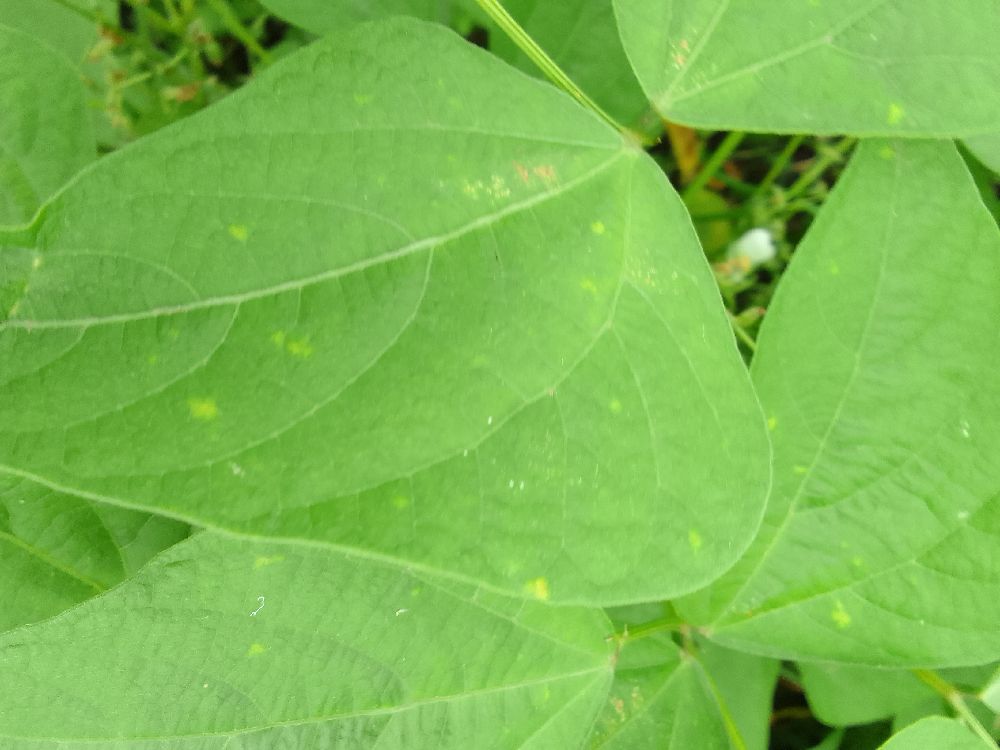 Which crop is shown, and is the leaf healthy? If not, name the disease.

common bean, healthy
